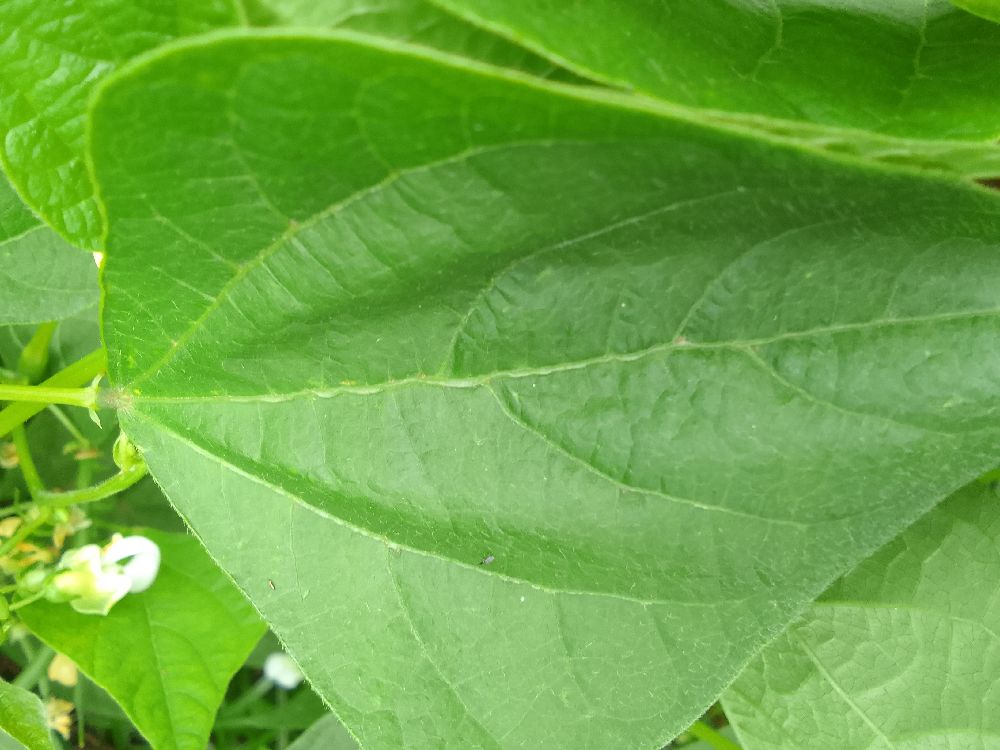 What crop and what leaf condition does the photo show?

common bean, healthy
